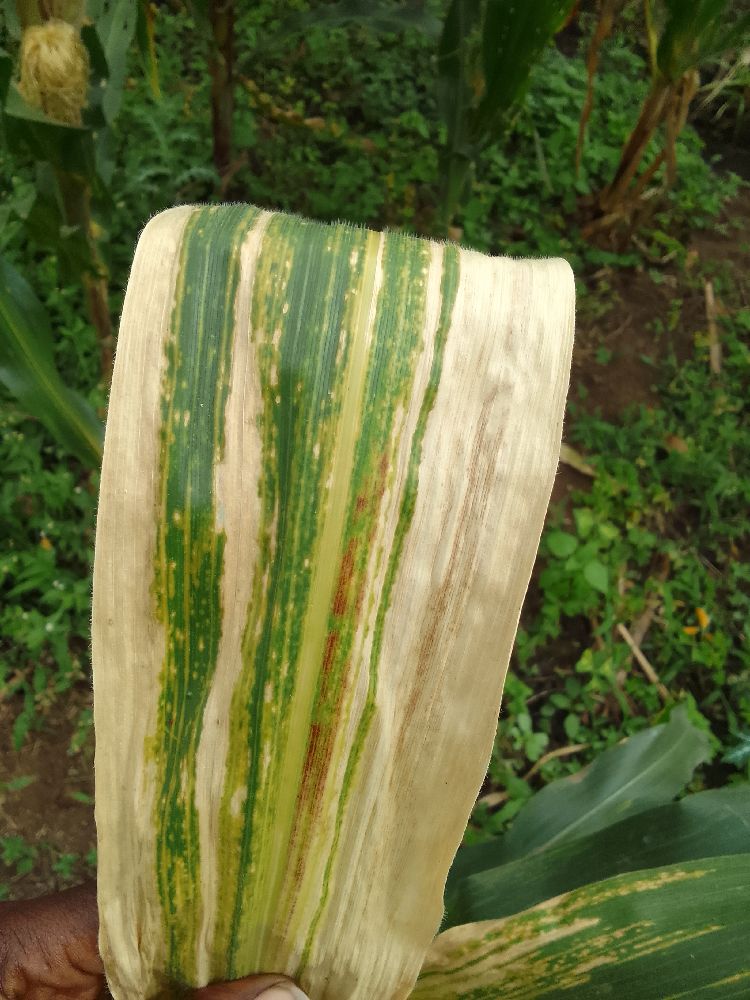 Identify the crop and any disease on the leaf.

maize, maize lethal necrosis
